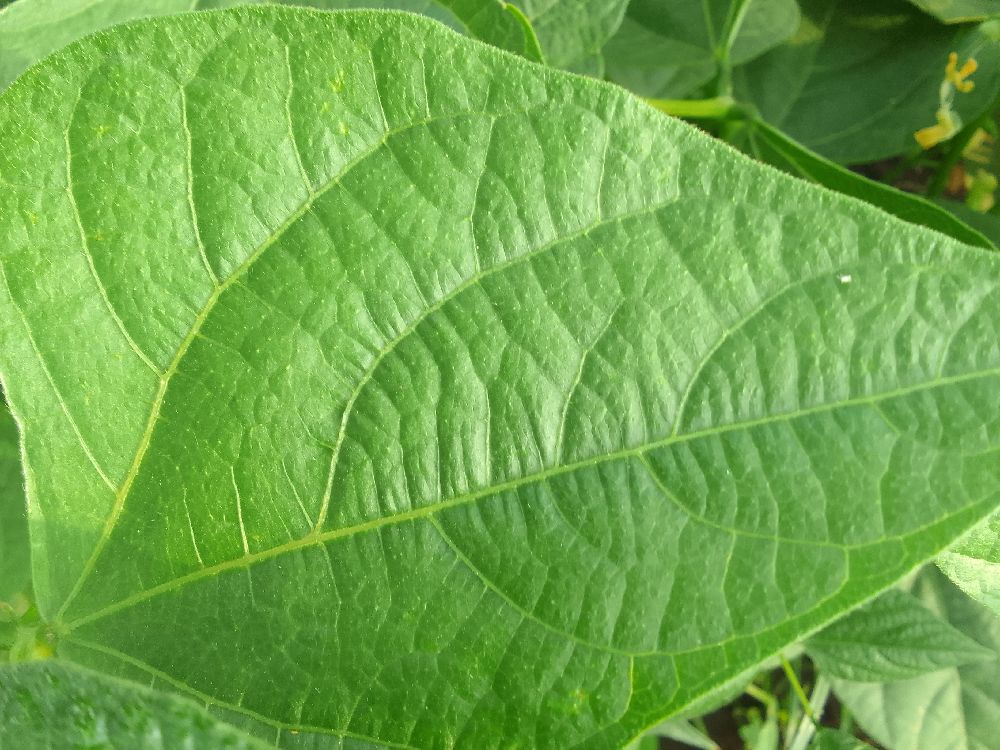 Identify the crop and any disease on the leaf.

common bean, healthy
